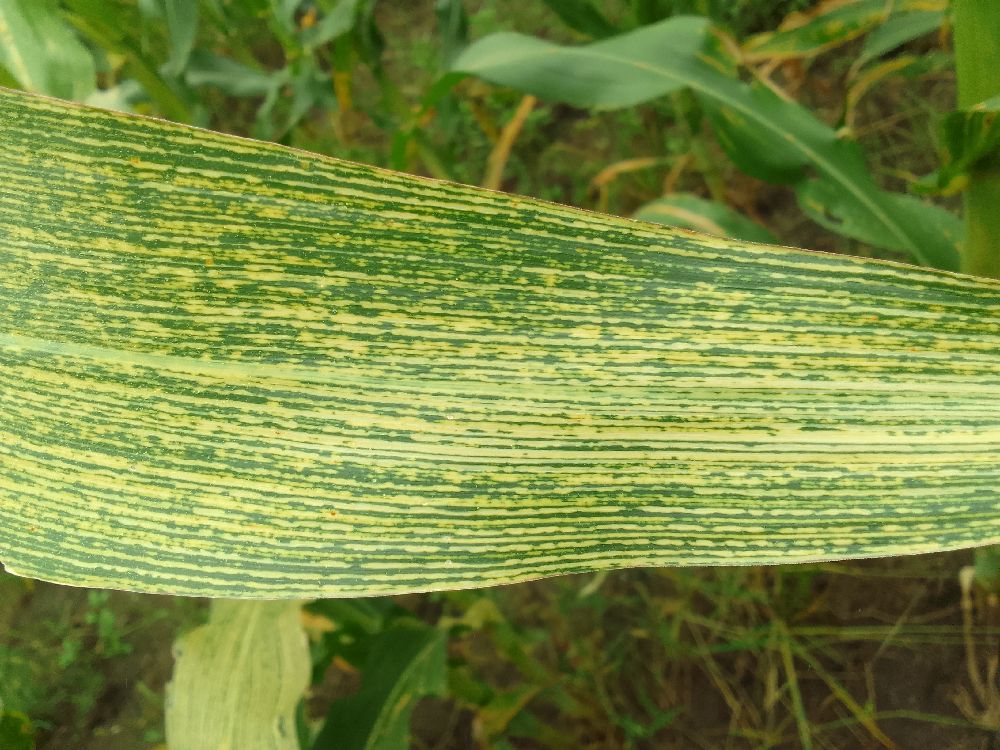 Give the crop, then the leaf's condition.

maize, maize streak virus
